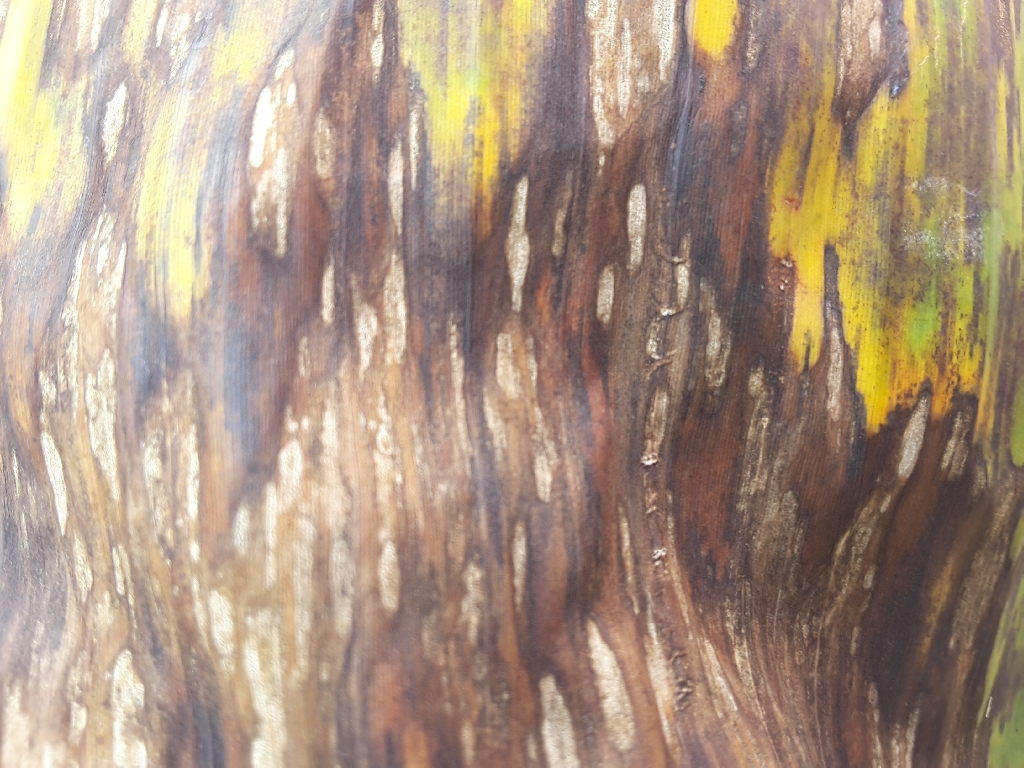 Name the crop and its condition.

banana, black sigatoka
